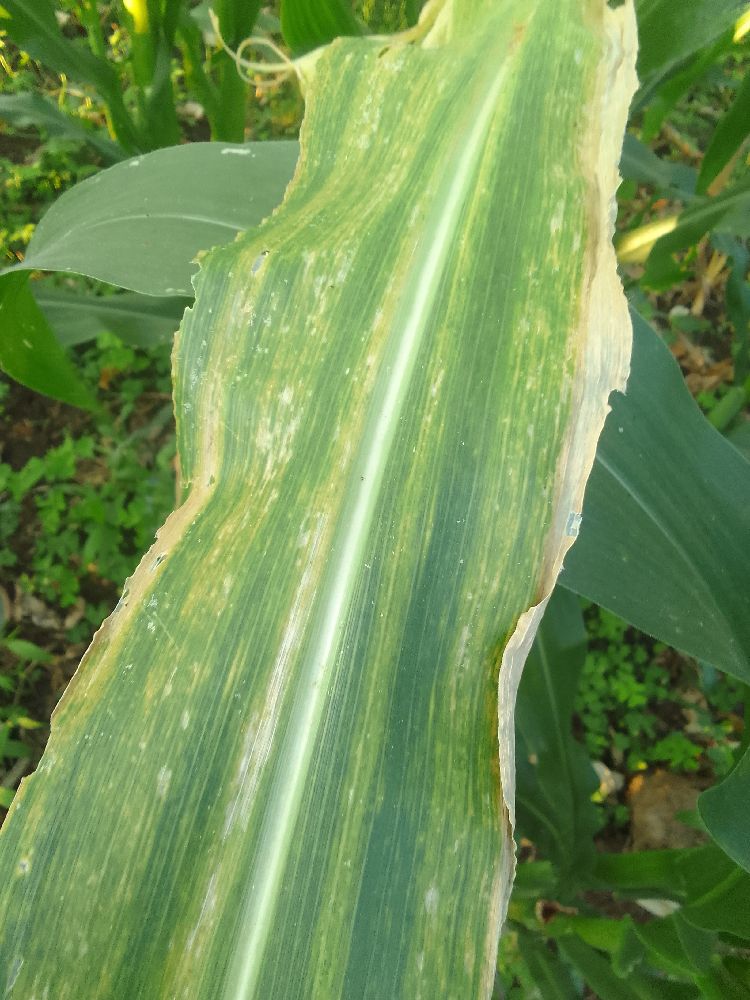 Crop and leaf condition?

maize, maize lethal necrosis
